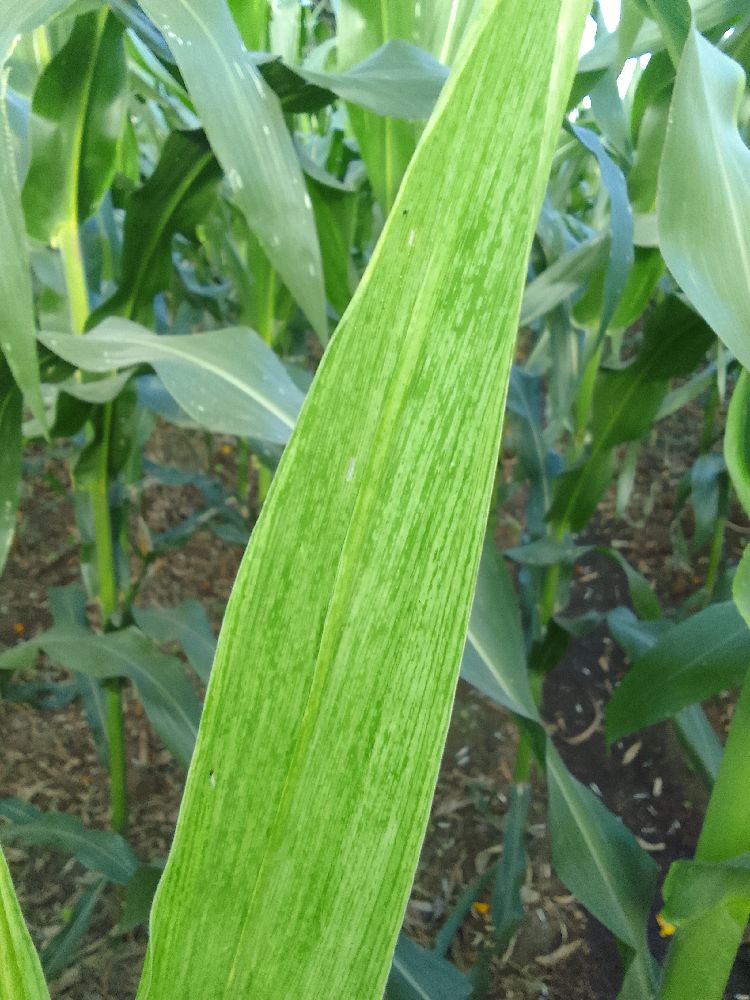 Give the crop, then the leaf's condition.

maize, maize lethal necrosis
